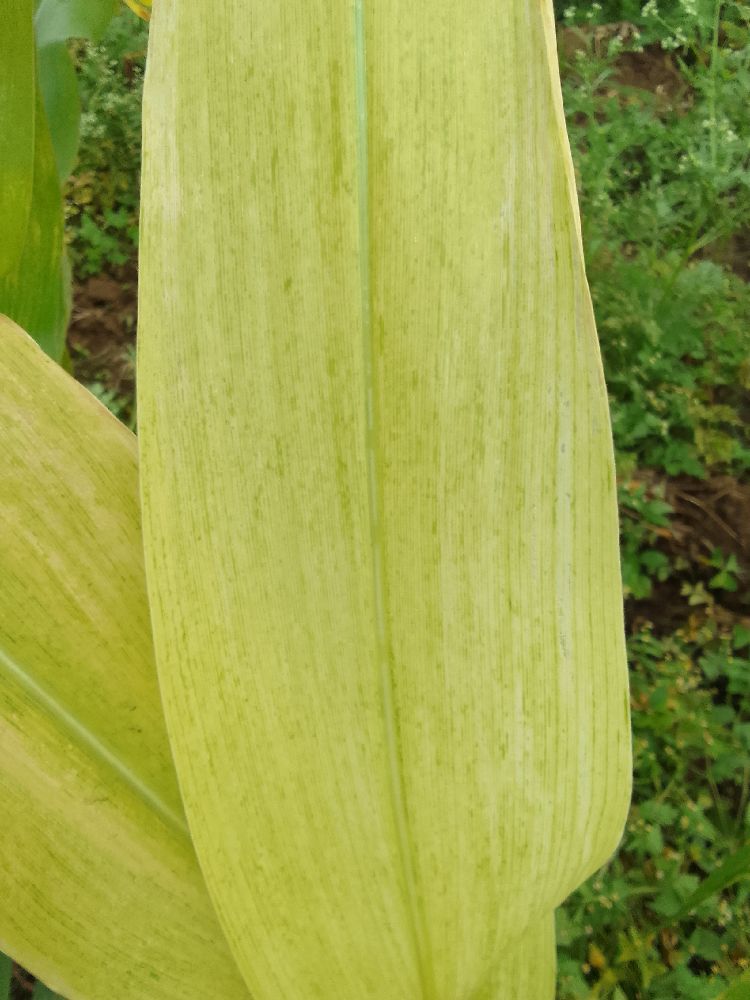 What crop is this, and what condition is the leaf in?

maize, maize lethal necrosis
